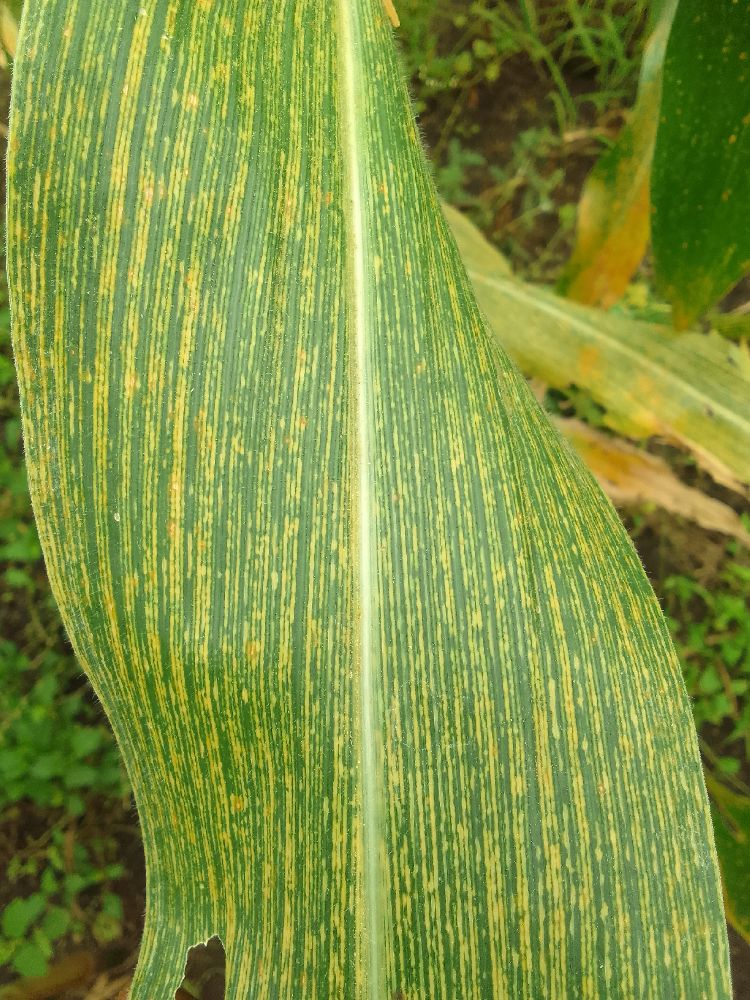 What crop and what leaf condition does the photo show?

maize, maize streak virus
